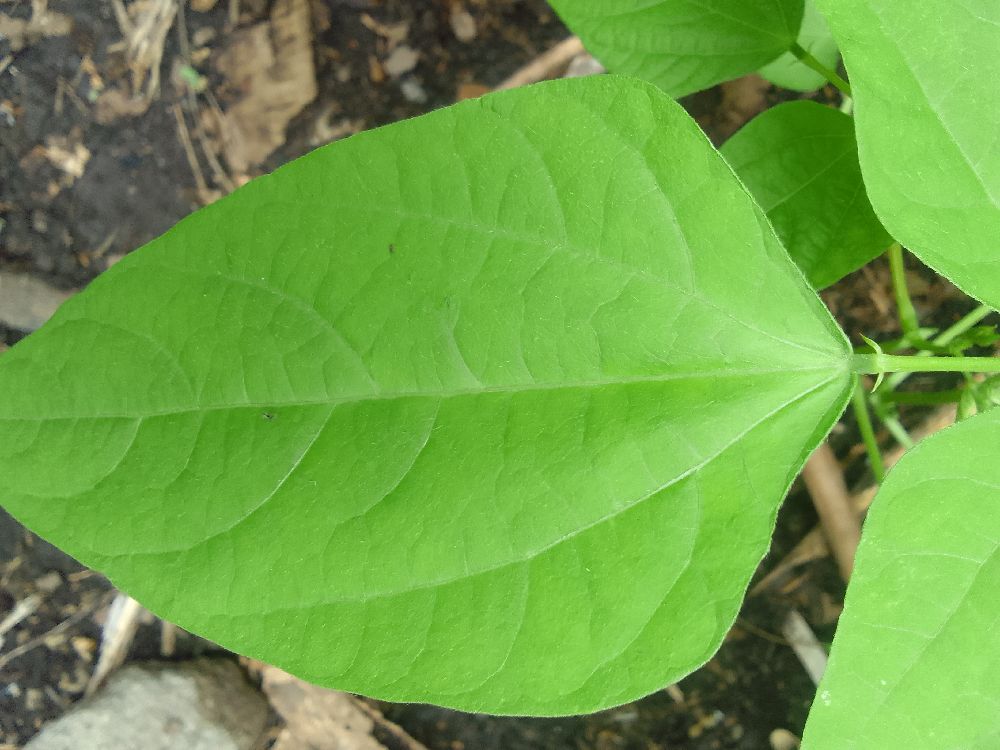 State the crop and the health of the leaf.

common bean, healthy
